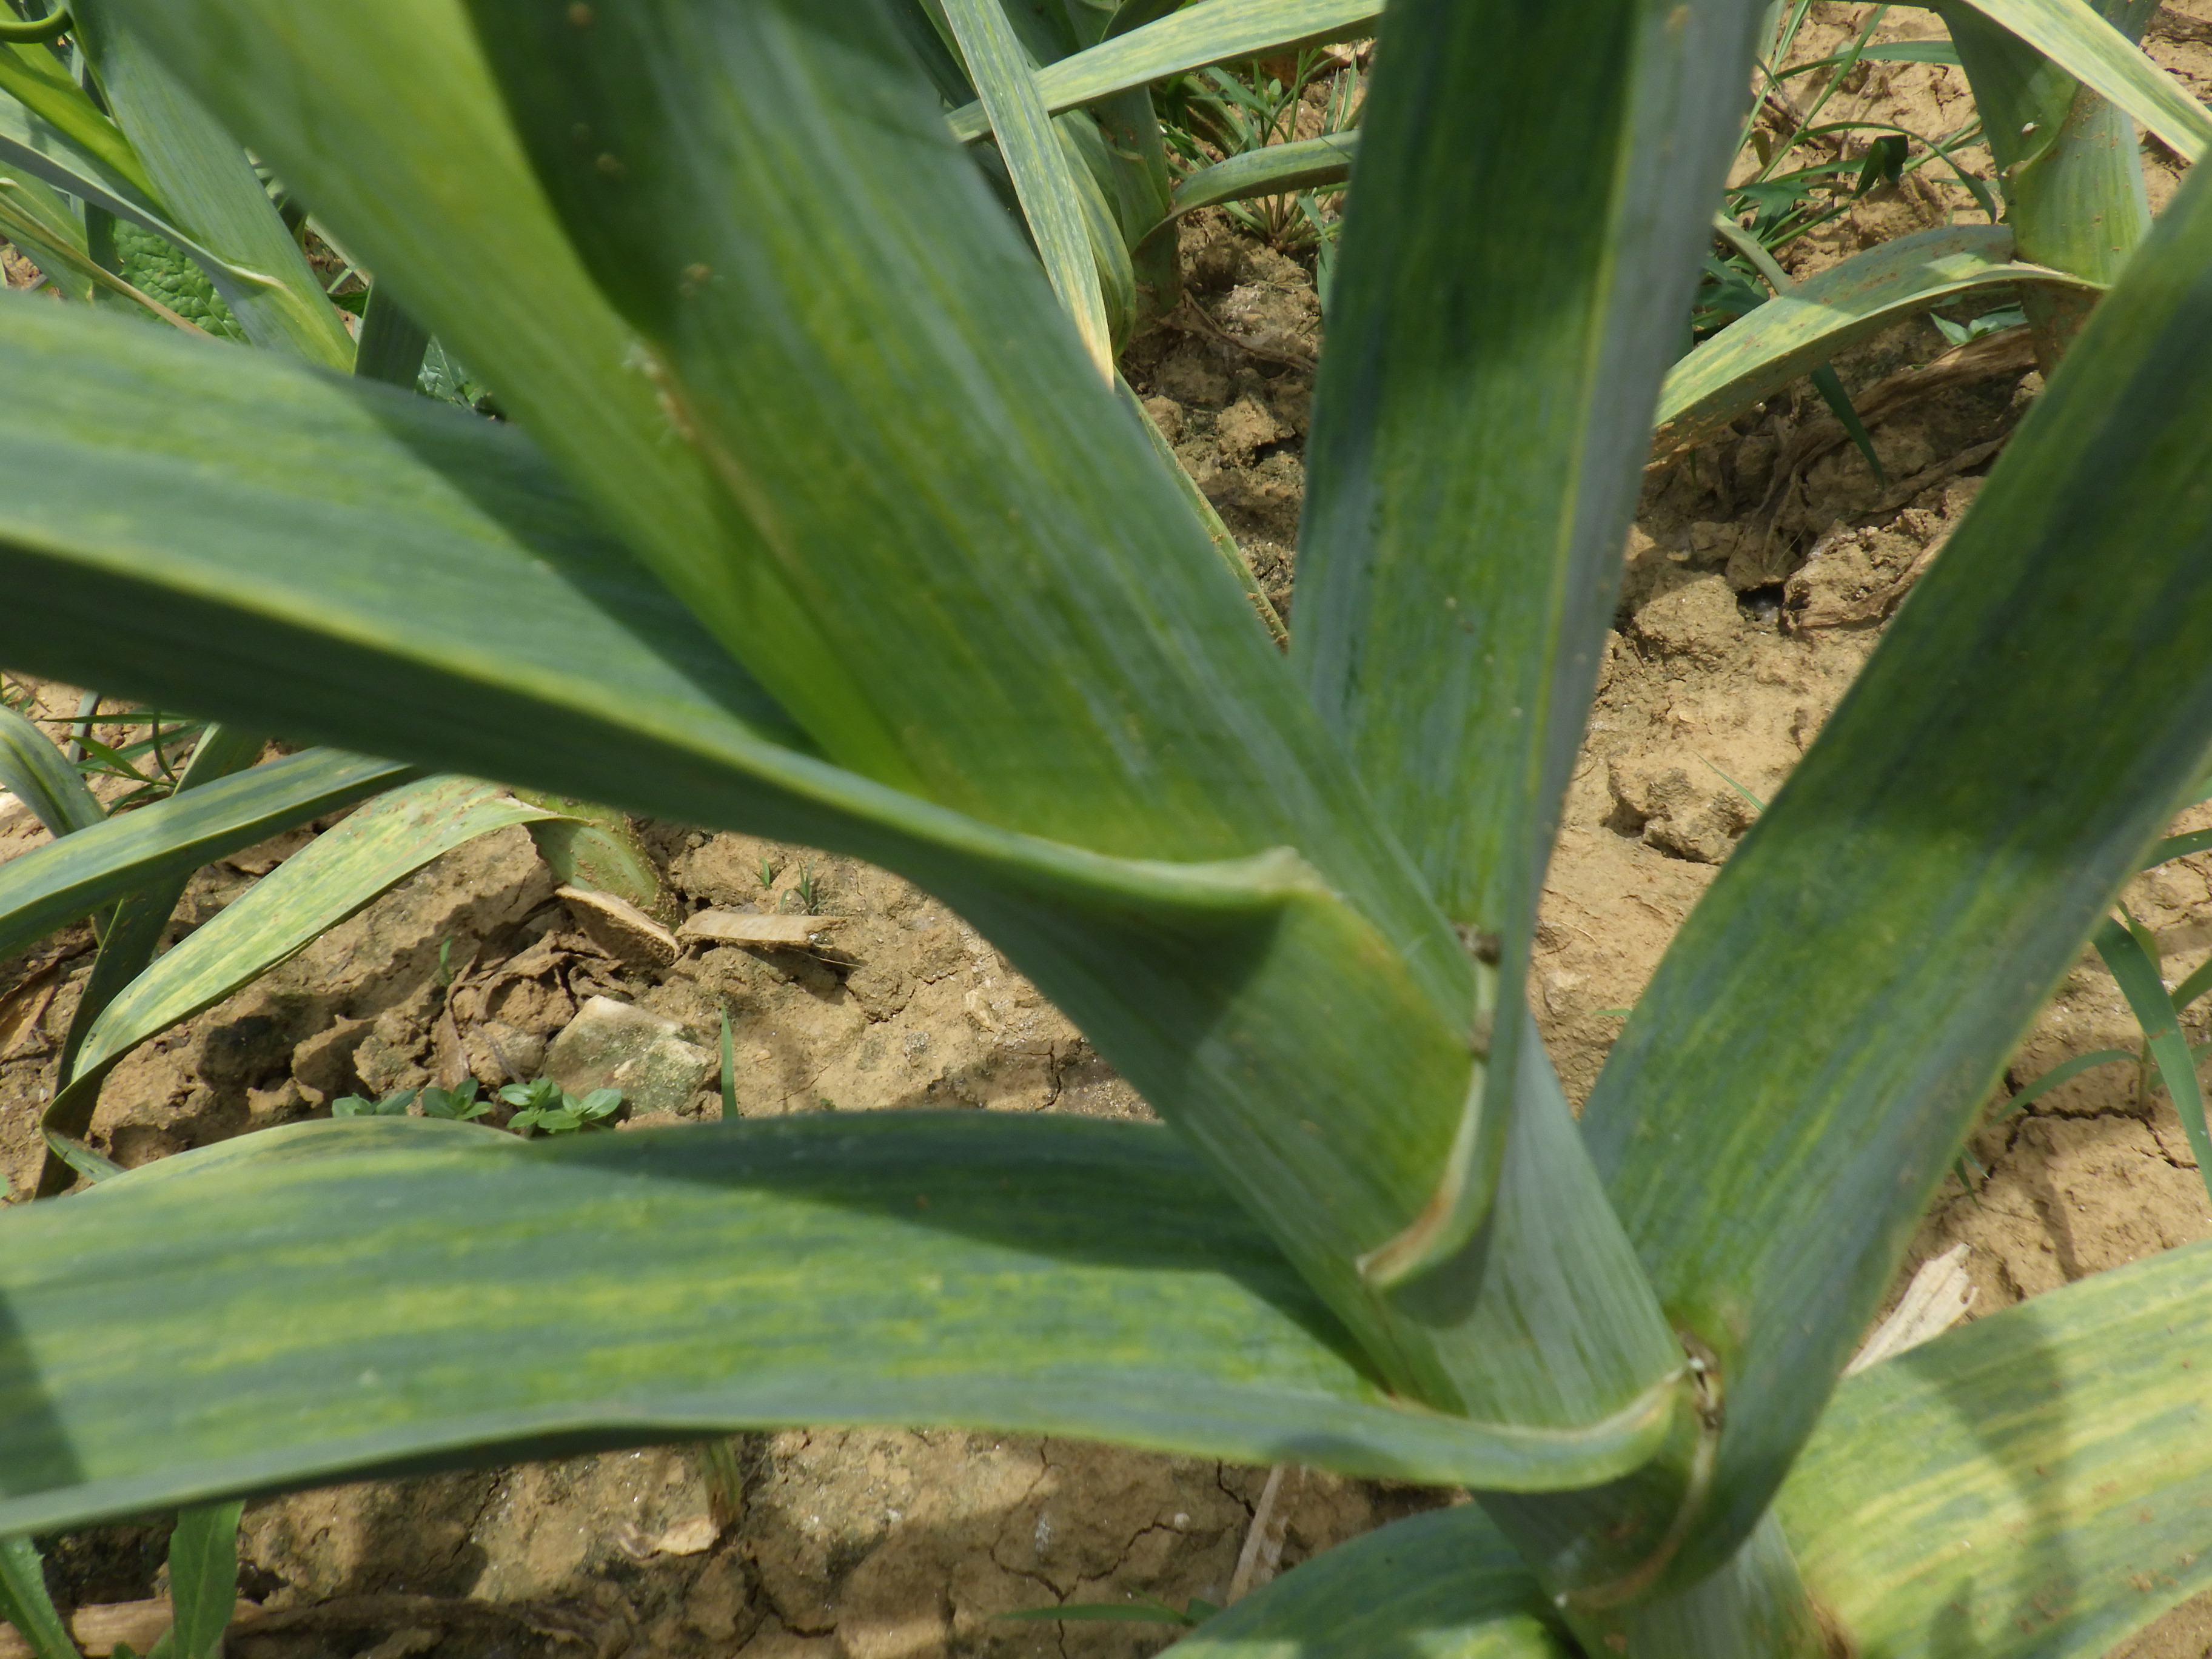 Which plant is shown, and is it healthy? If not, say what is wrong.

elephant garlic, chlorosis
